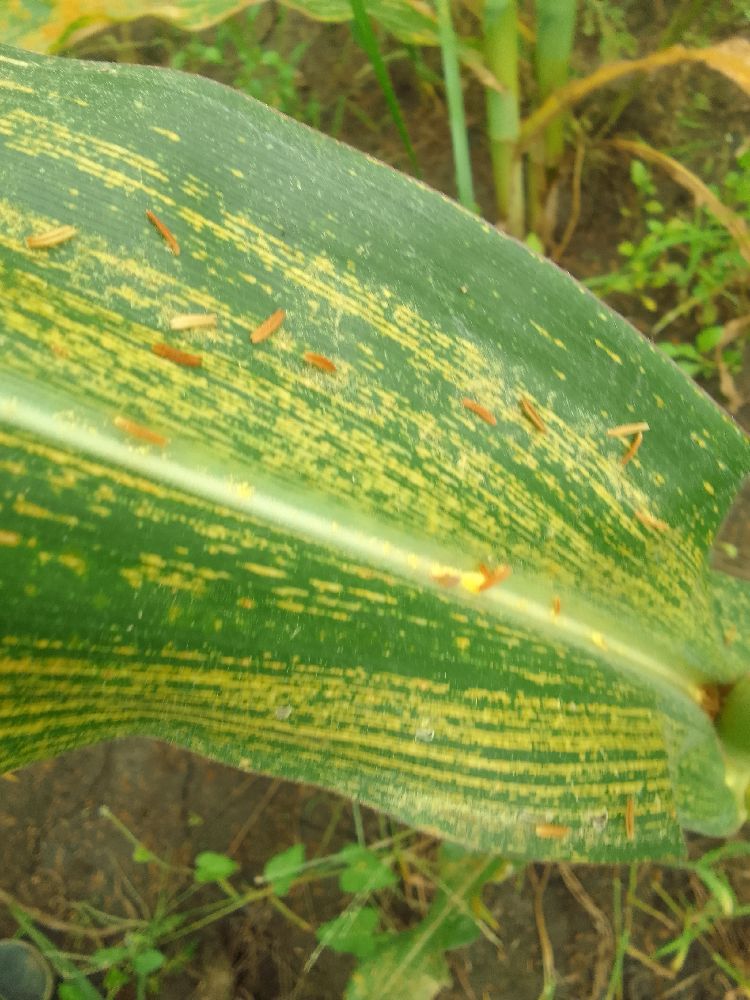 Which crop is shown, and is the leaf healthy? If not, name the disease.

maize, maize streak virus
